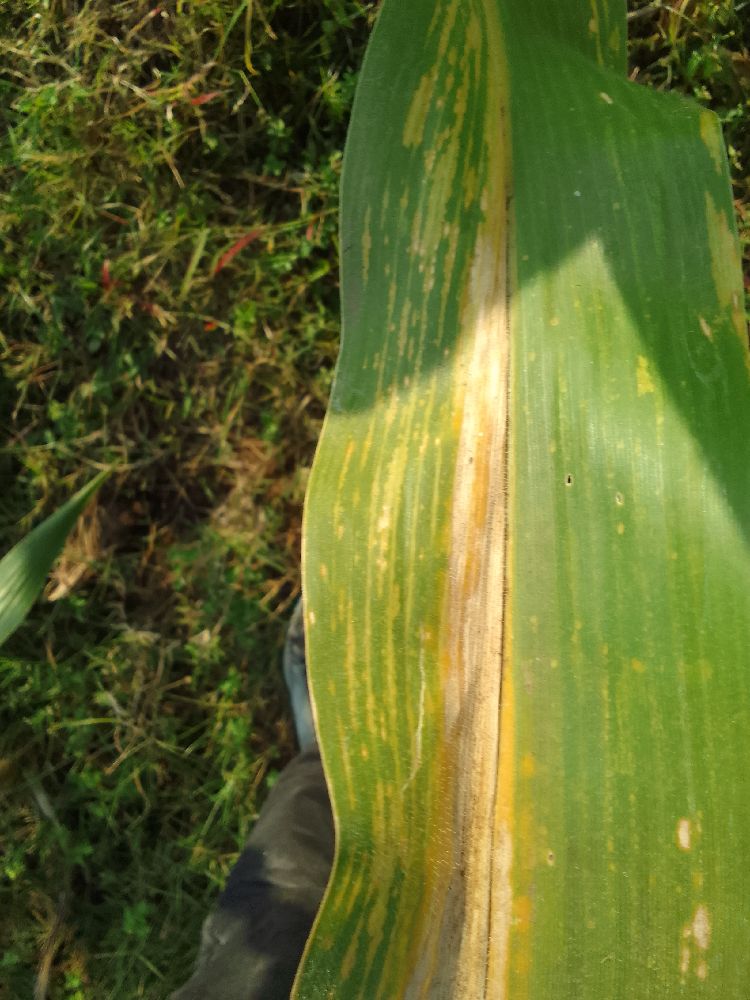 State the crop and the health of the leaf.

maize, maize lethal necrosis
